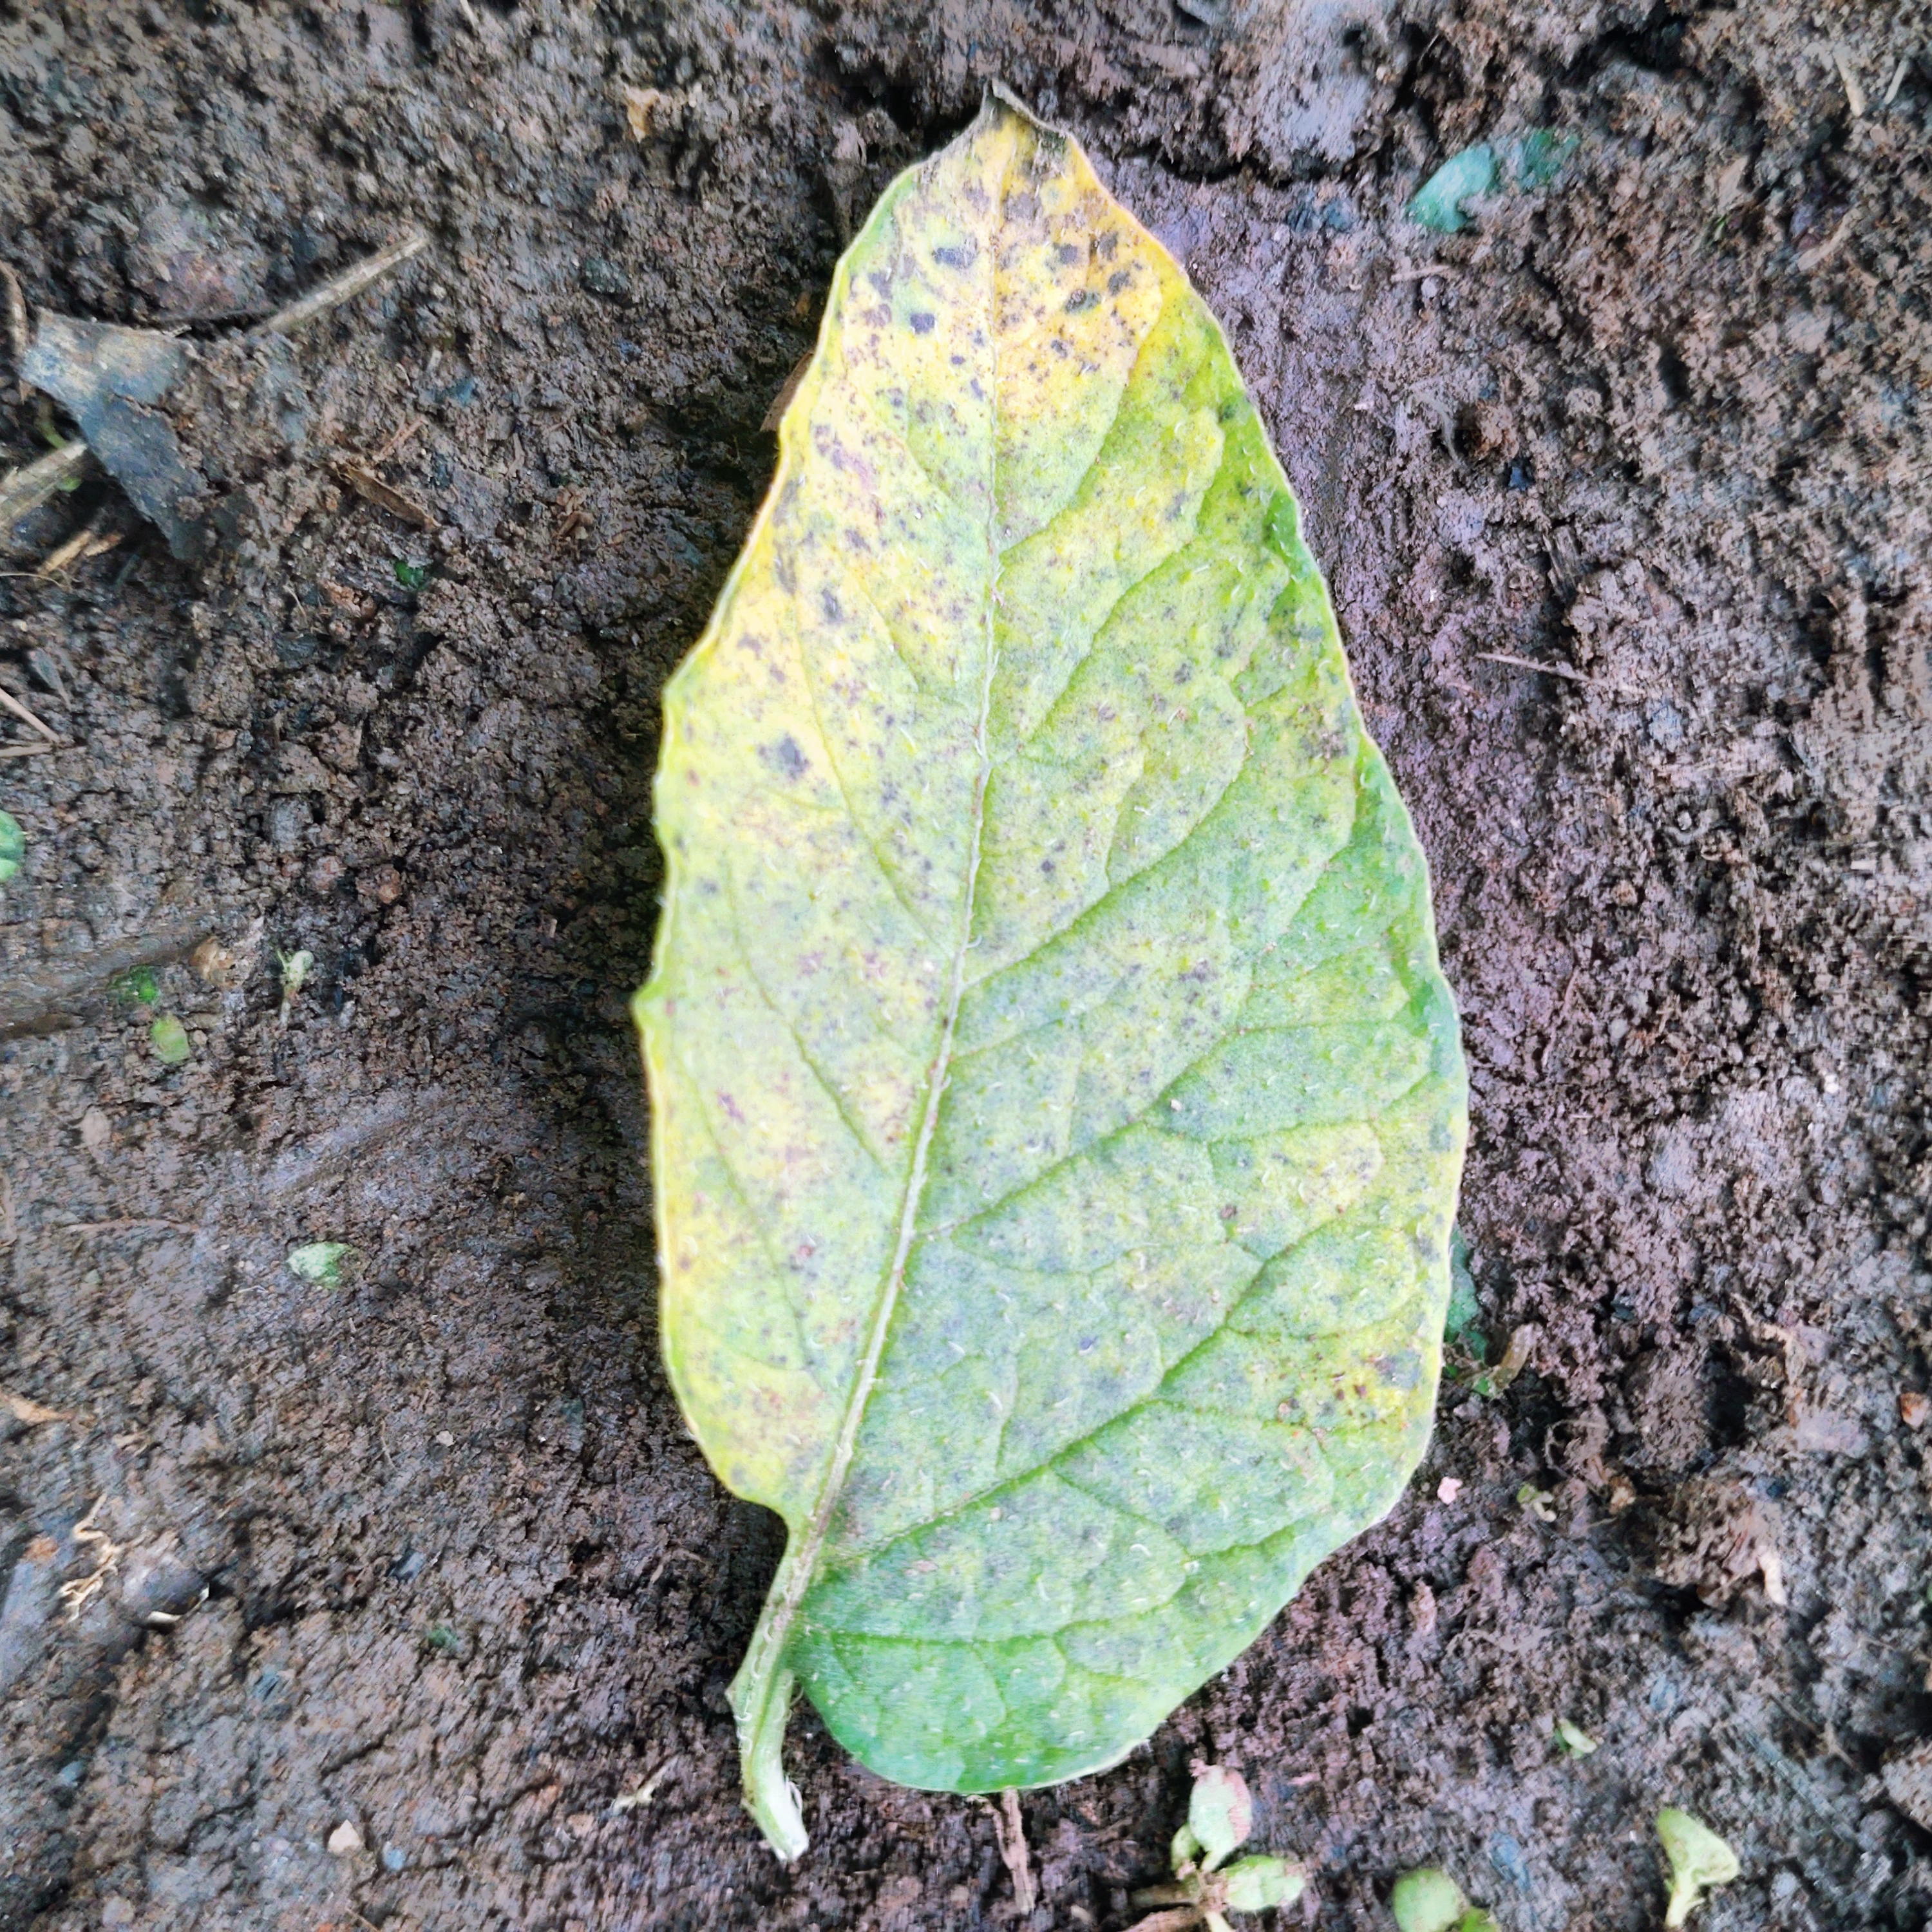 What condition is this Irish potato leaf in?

late blight
